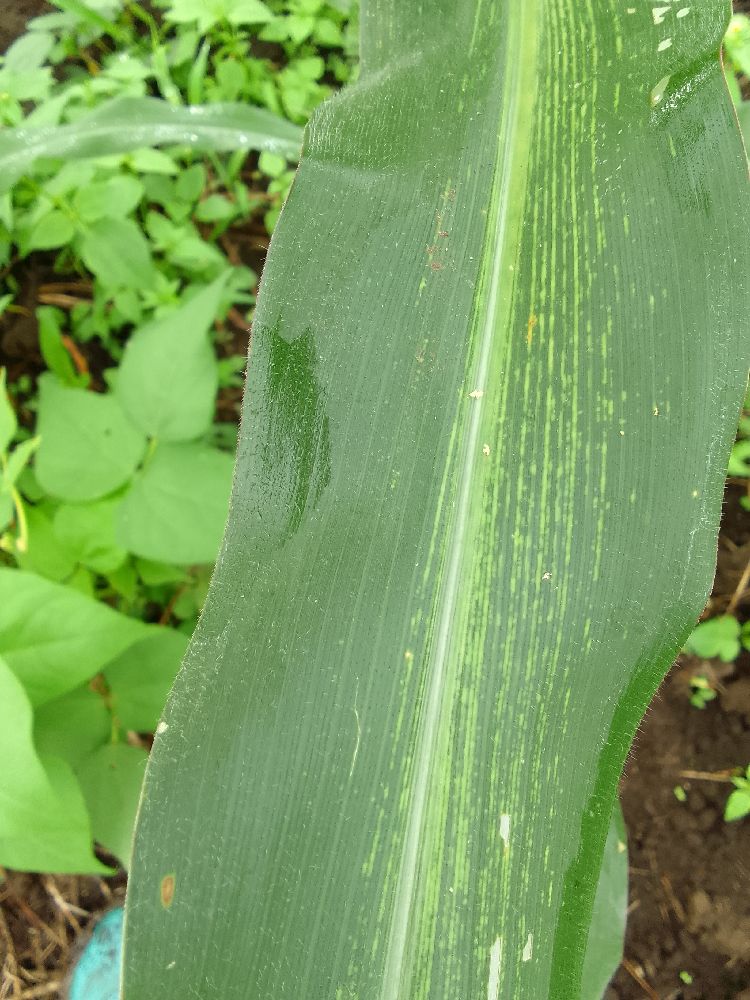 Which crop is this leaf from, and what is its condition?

maize, maize streak virus
